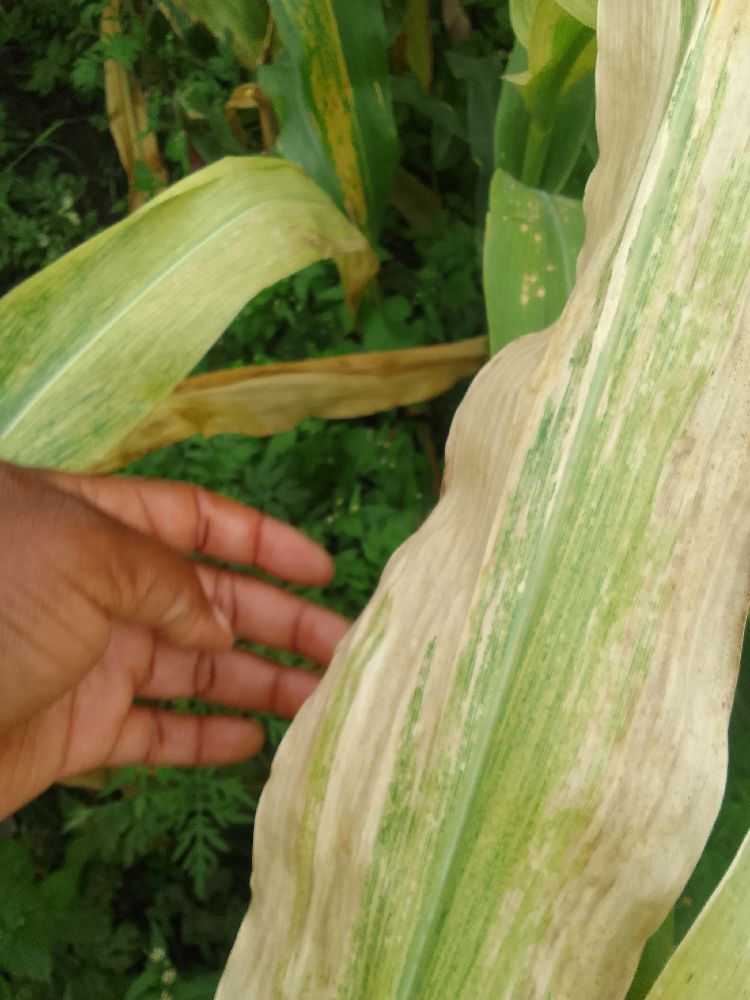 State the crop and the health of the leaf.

maize, maize lethal necrosis
